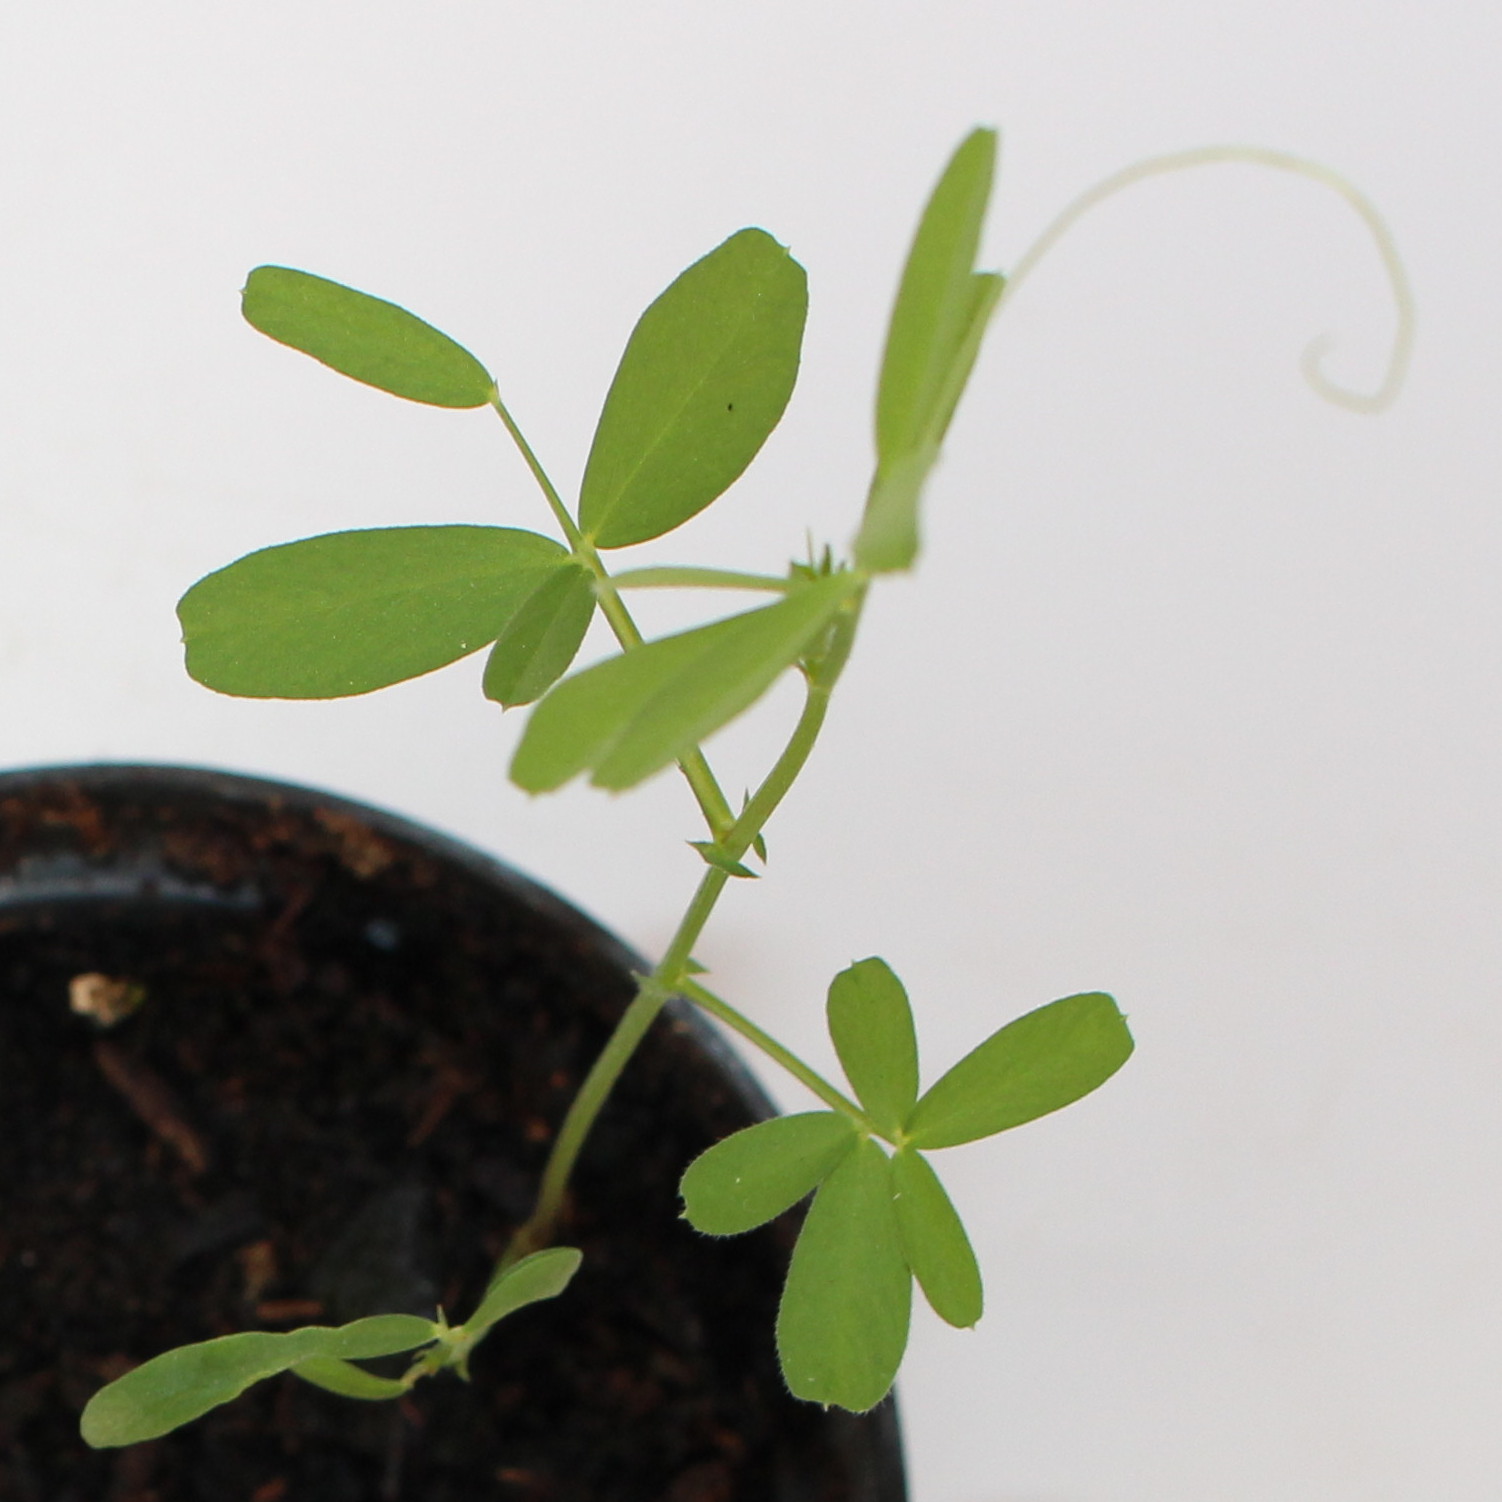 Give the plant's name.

Vicia sativa
